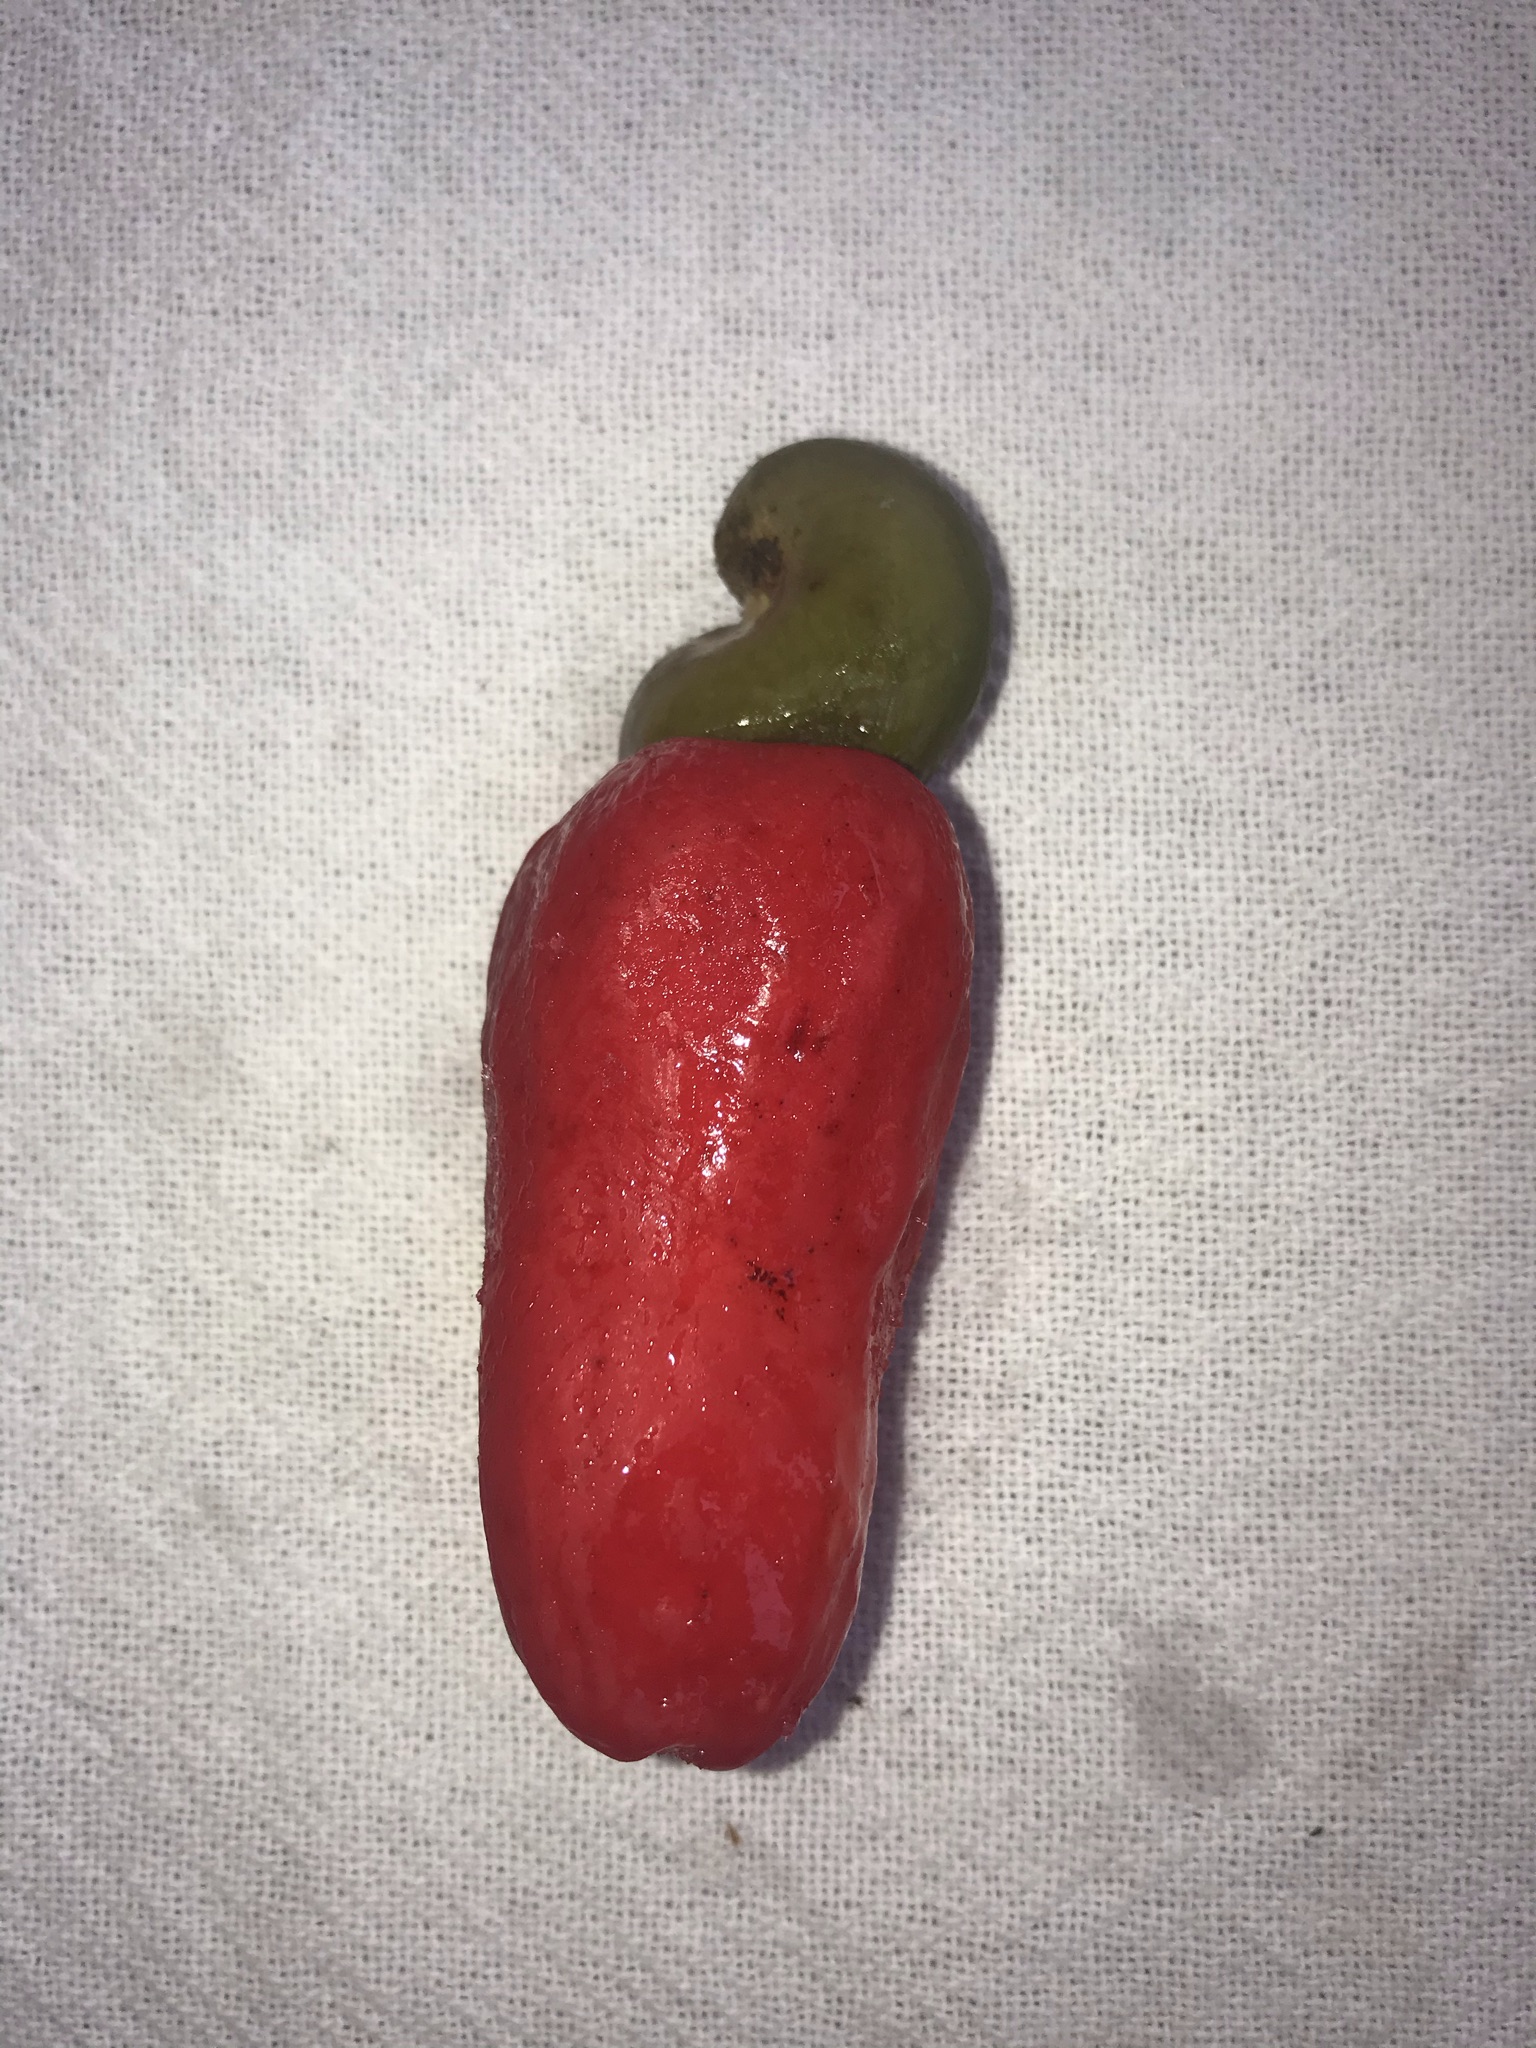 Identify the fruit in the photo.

caju vermelho
